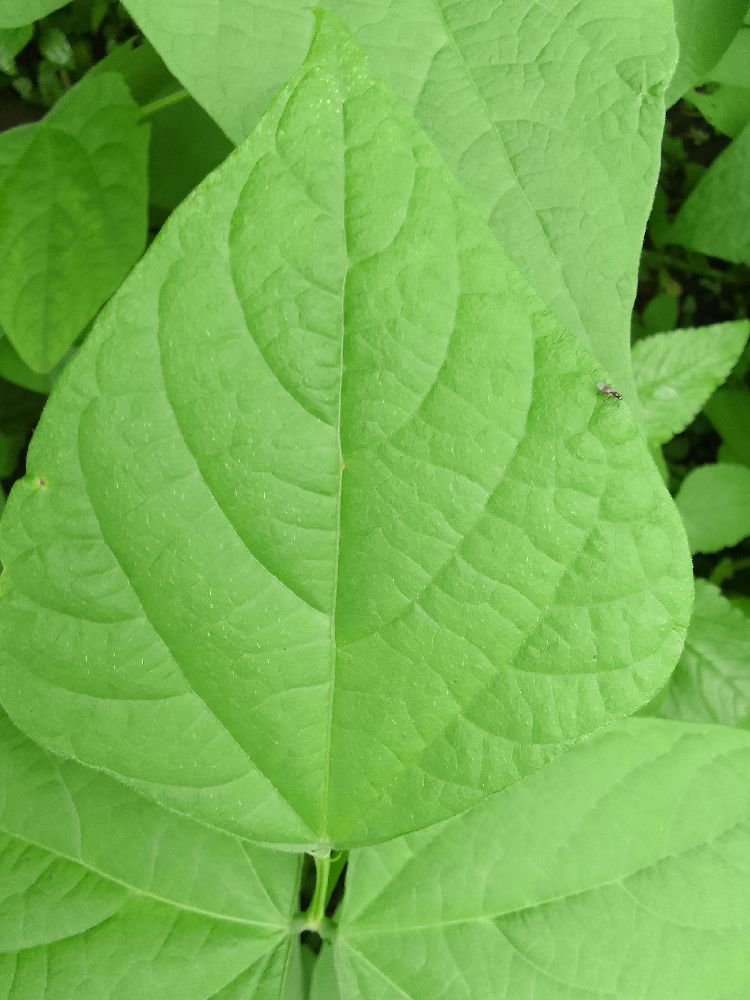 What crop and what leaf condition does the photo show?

common bean, healthy
